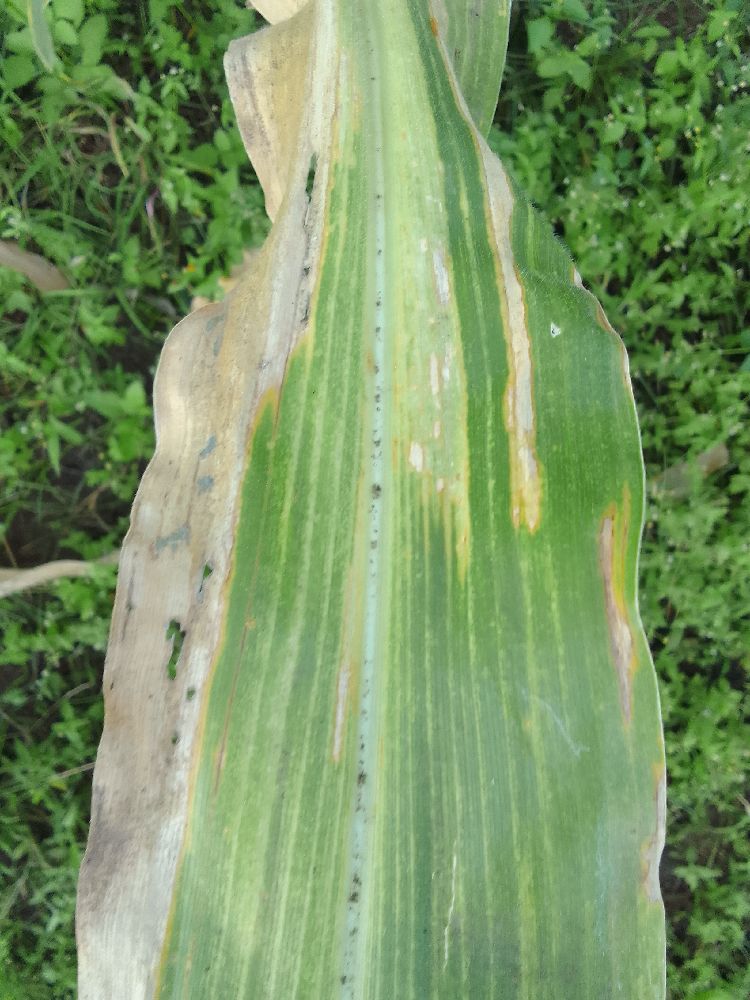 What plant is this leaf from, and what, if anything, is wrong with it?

maize, maize lethal necrosis
